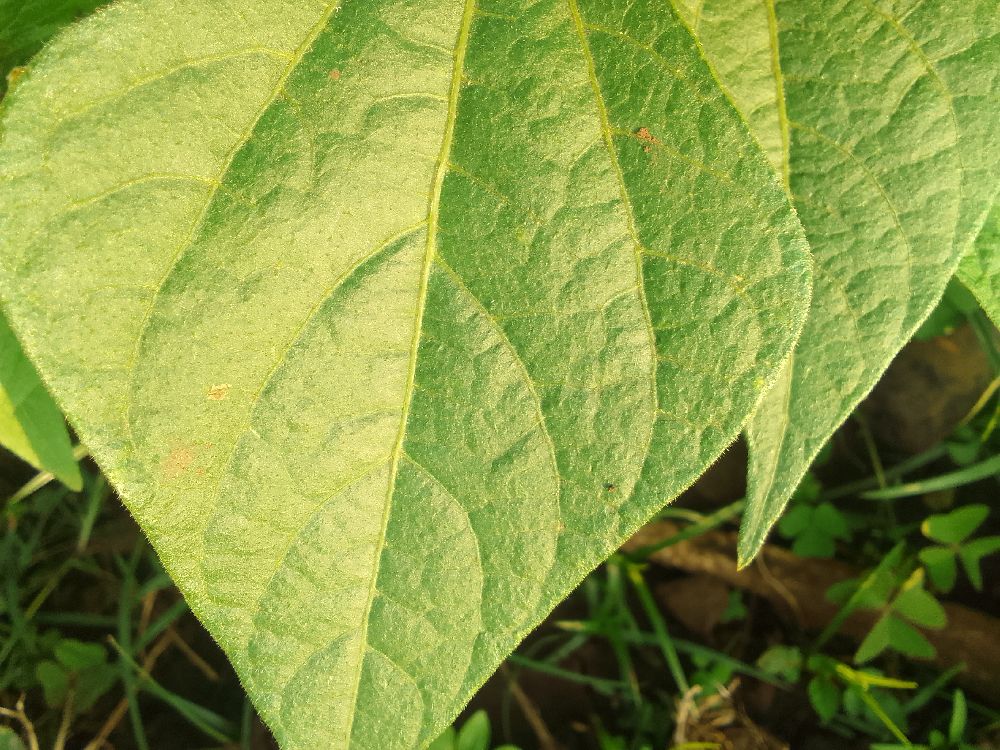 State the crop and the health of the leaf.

common bean, healthy
